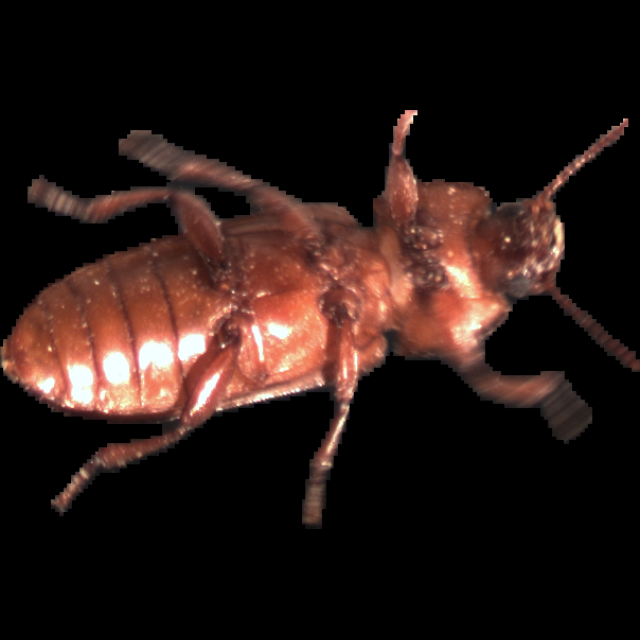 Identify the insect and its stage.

mealworm beetle
